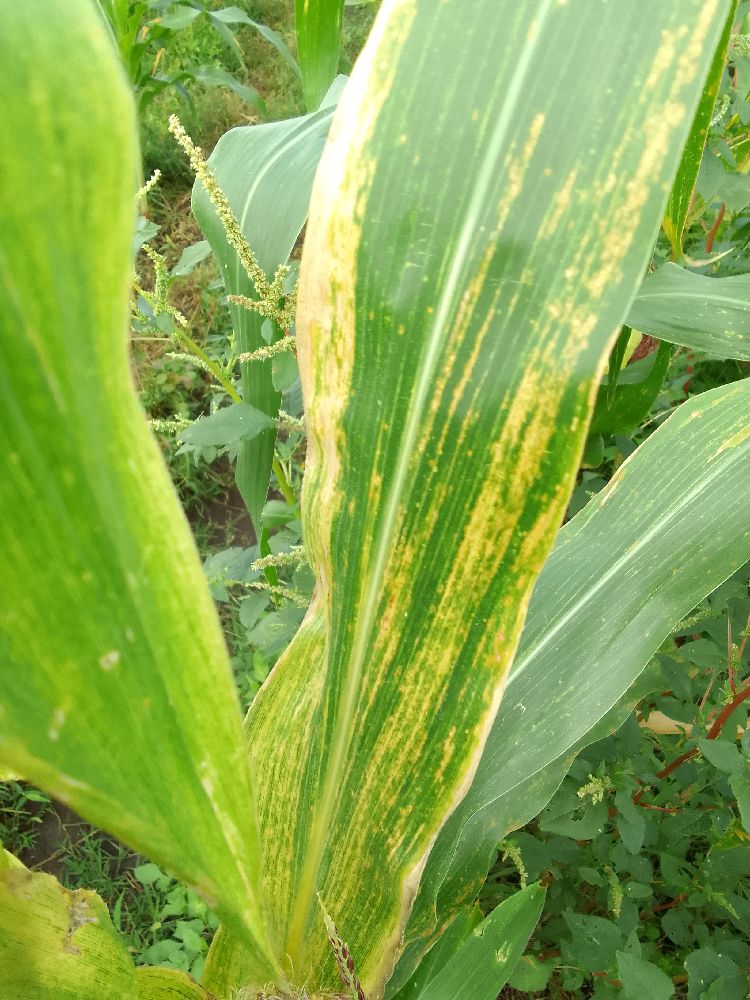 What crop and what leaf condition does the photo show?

maize, maize lethal necrosis
